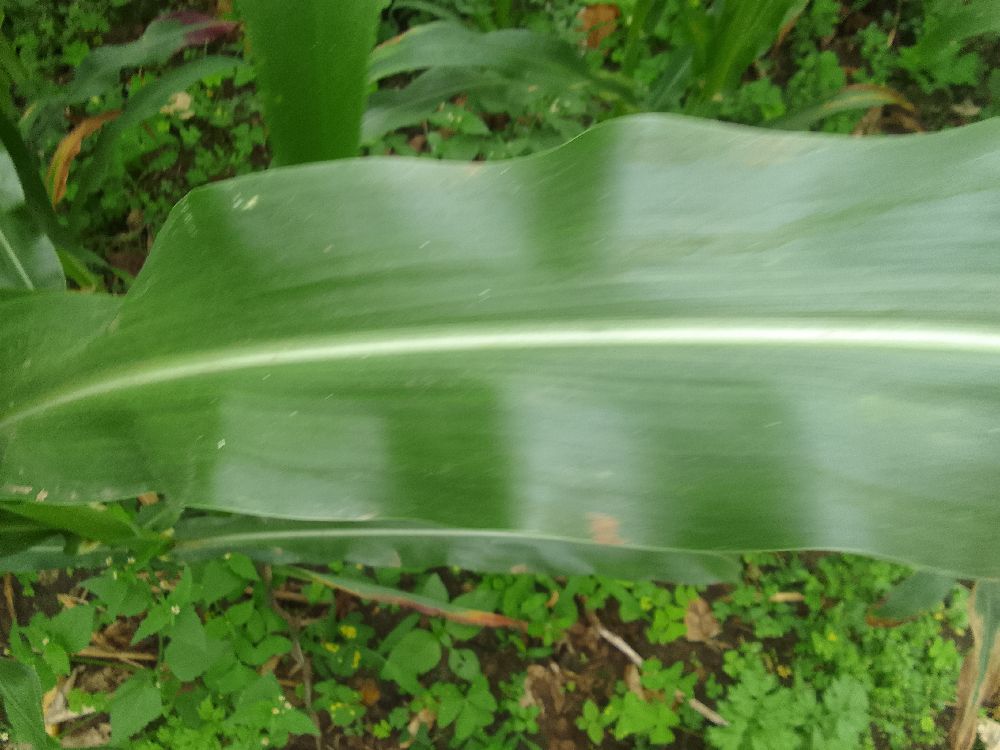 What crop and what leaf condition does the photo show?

maize, healthy
